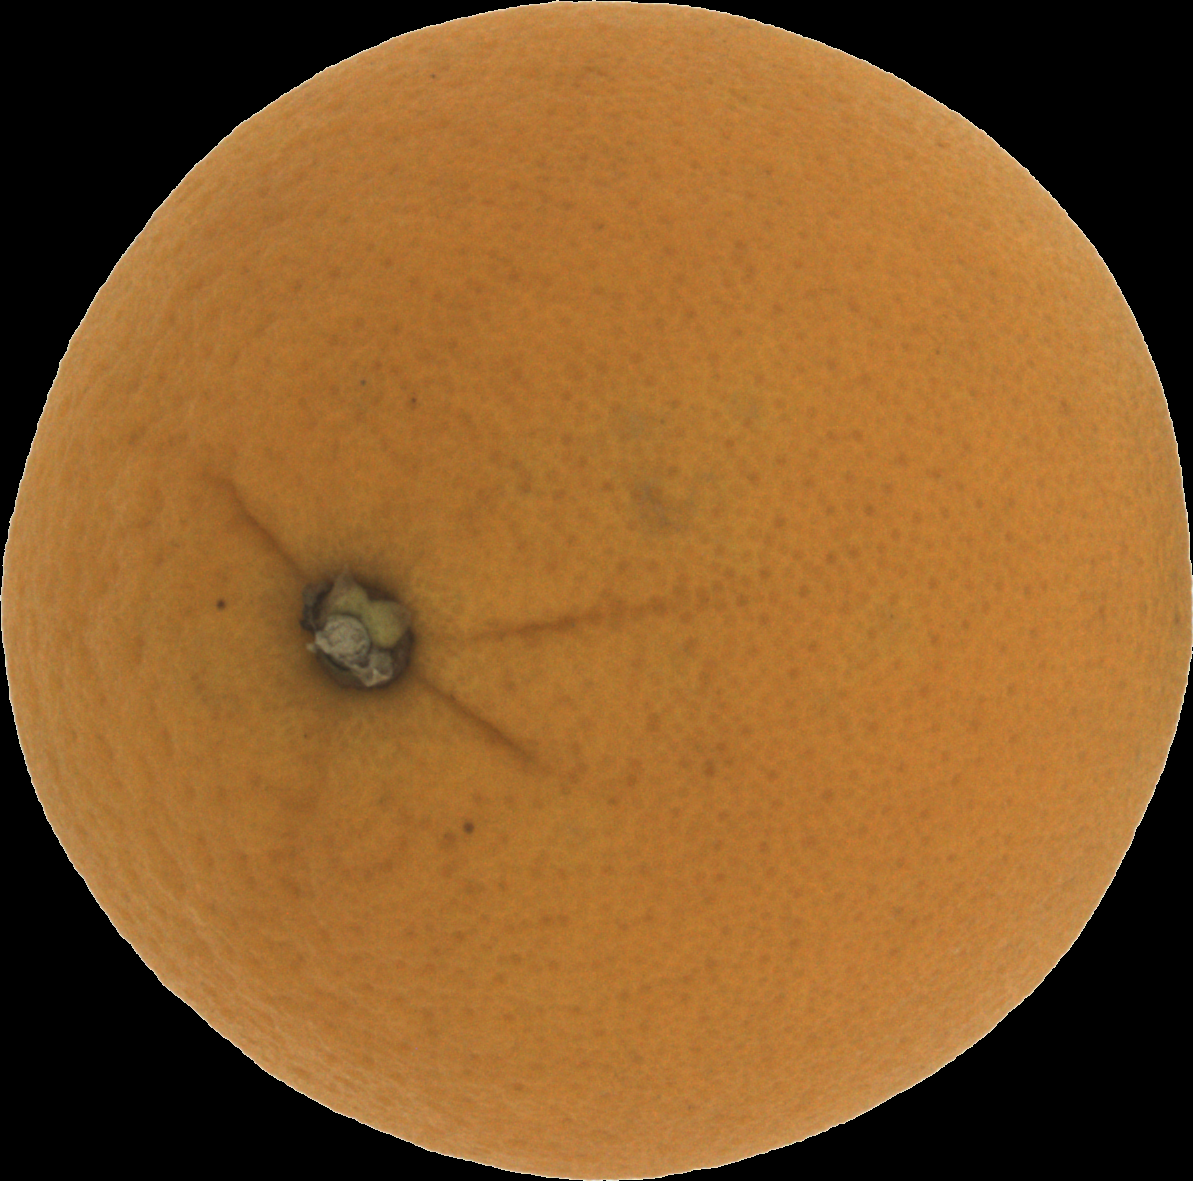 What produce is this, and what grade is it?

orange, good
